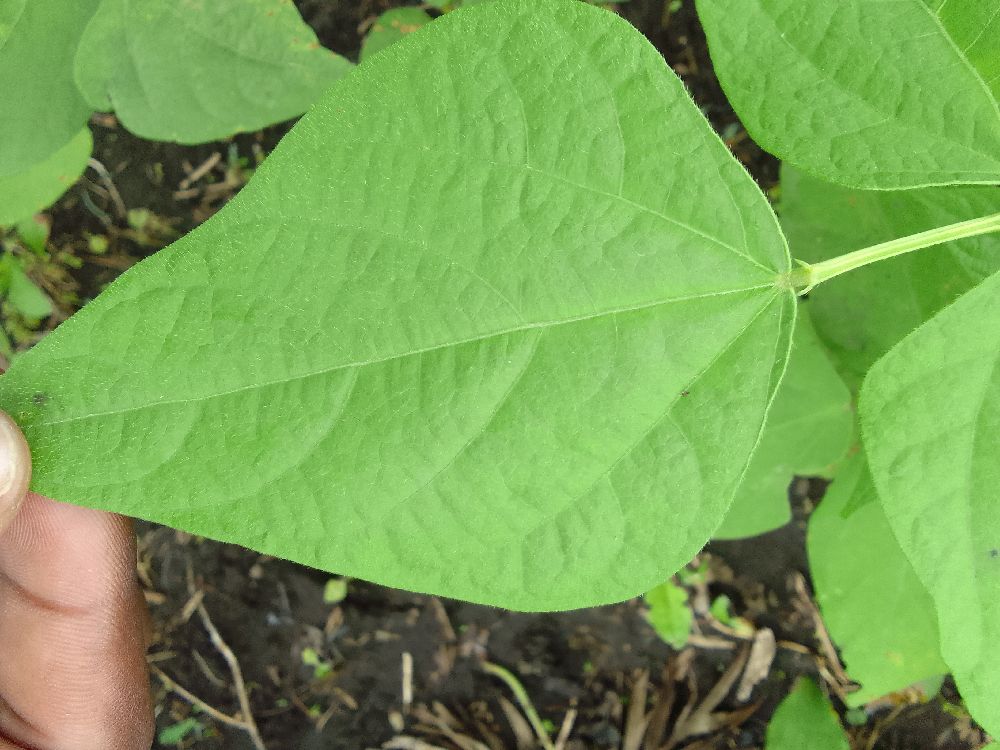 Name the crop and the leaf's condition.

common bean, healthy
